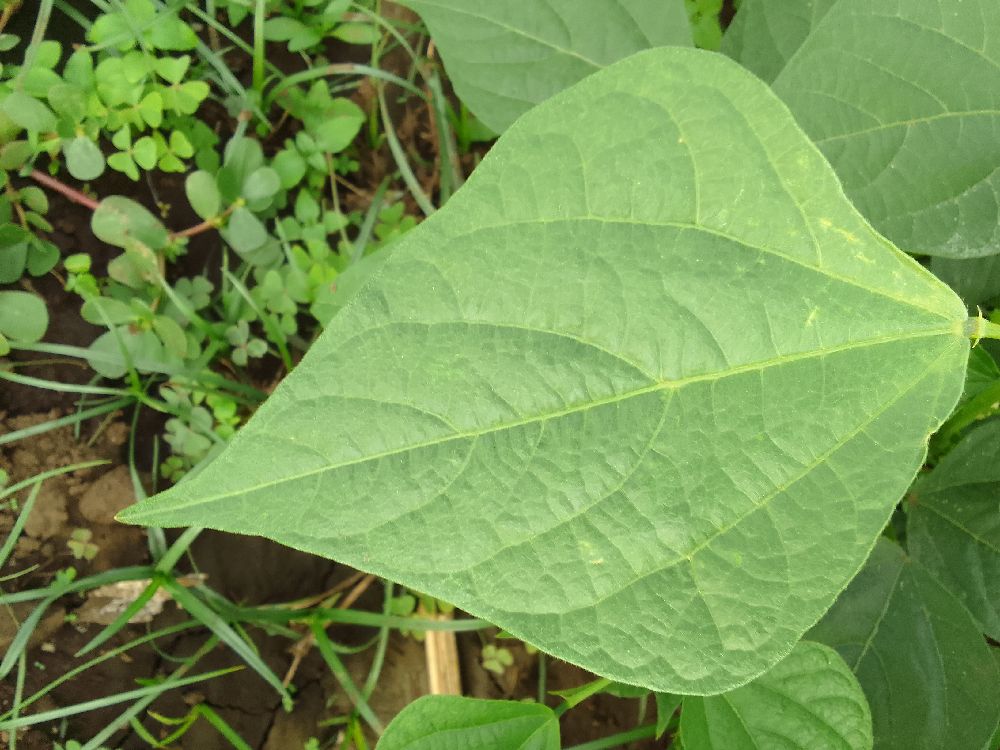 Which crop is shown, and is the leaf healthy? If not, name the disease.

common bean, healthy
